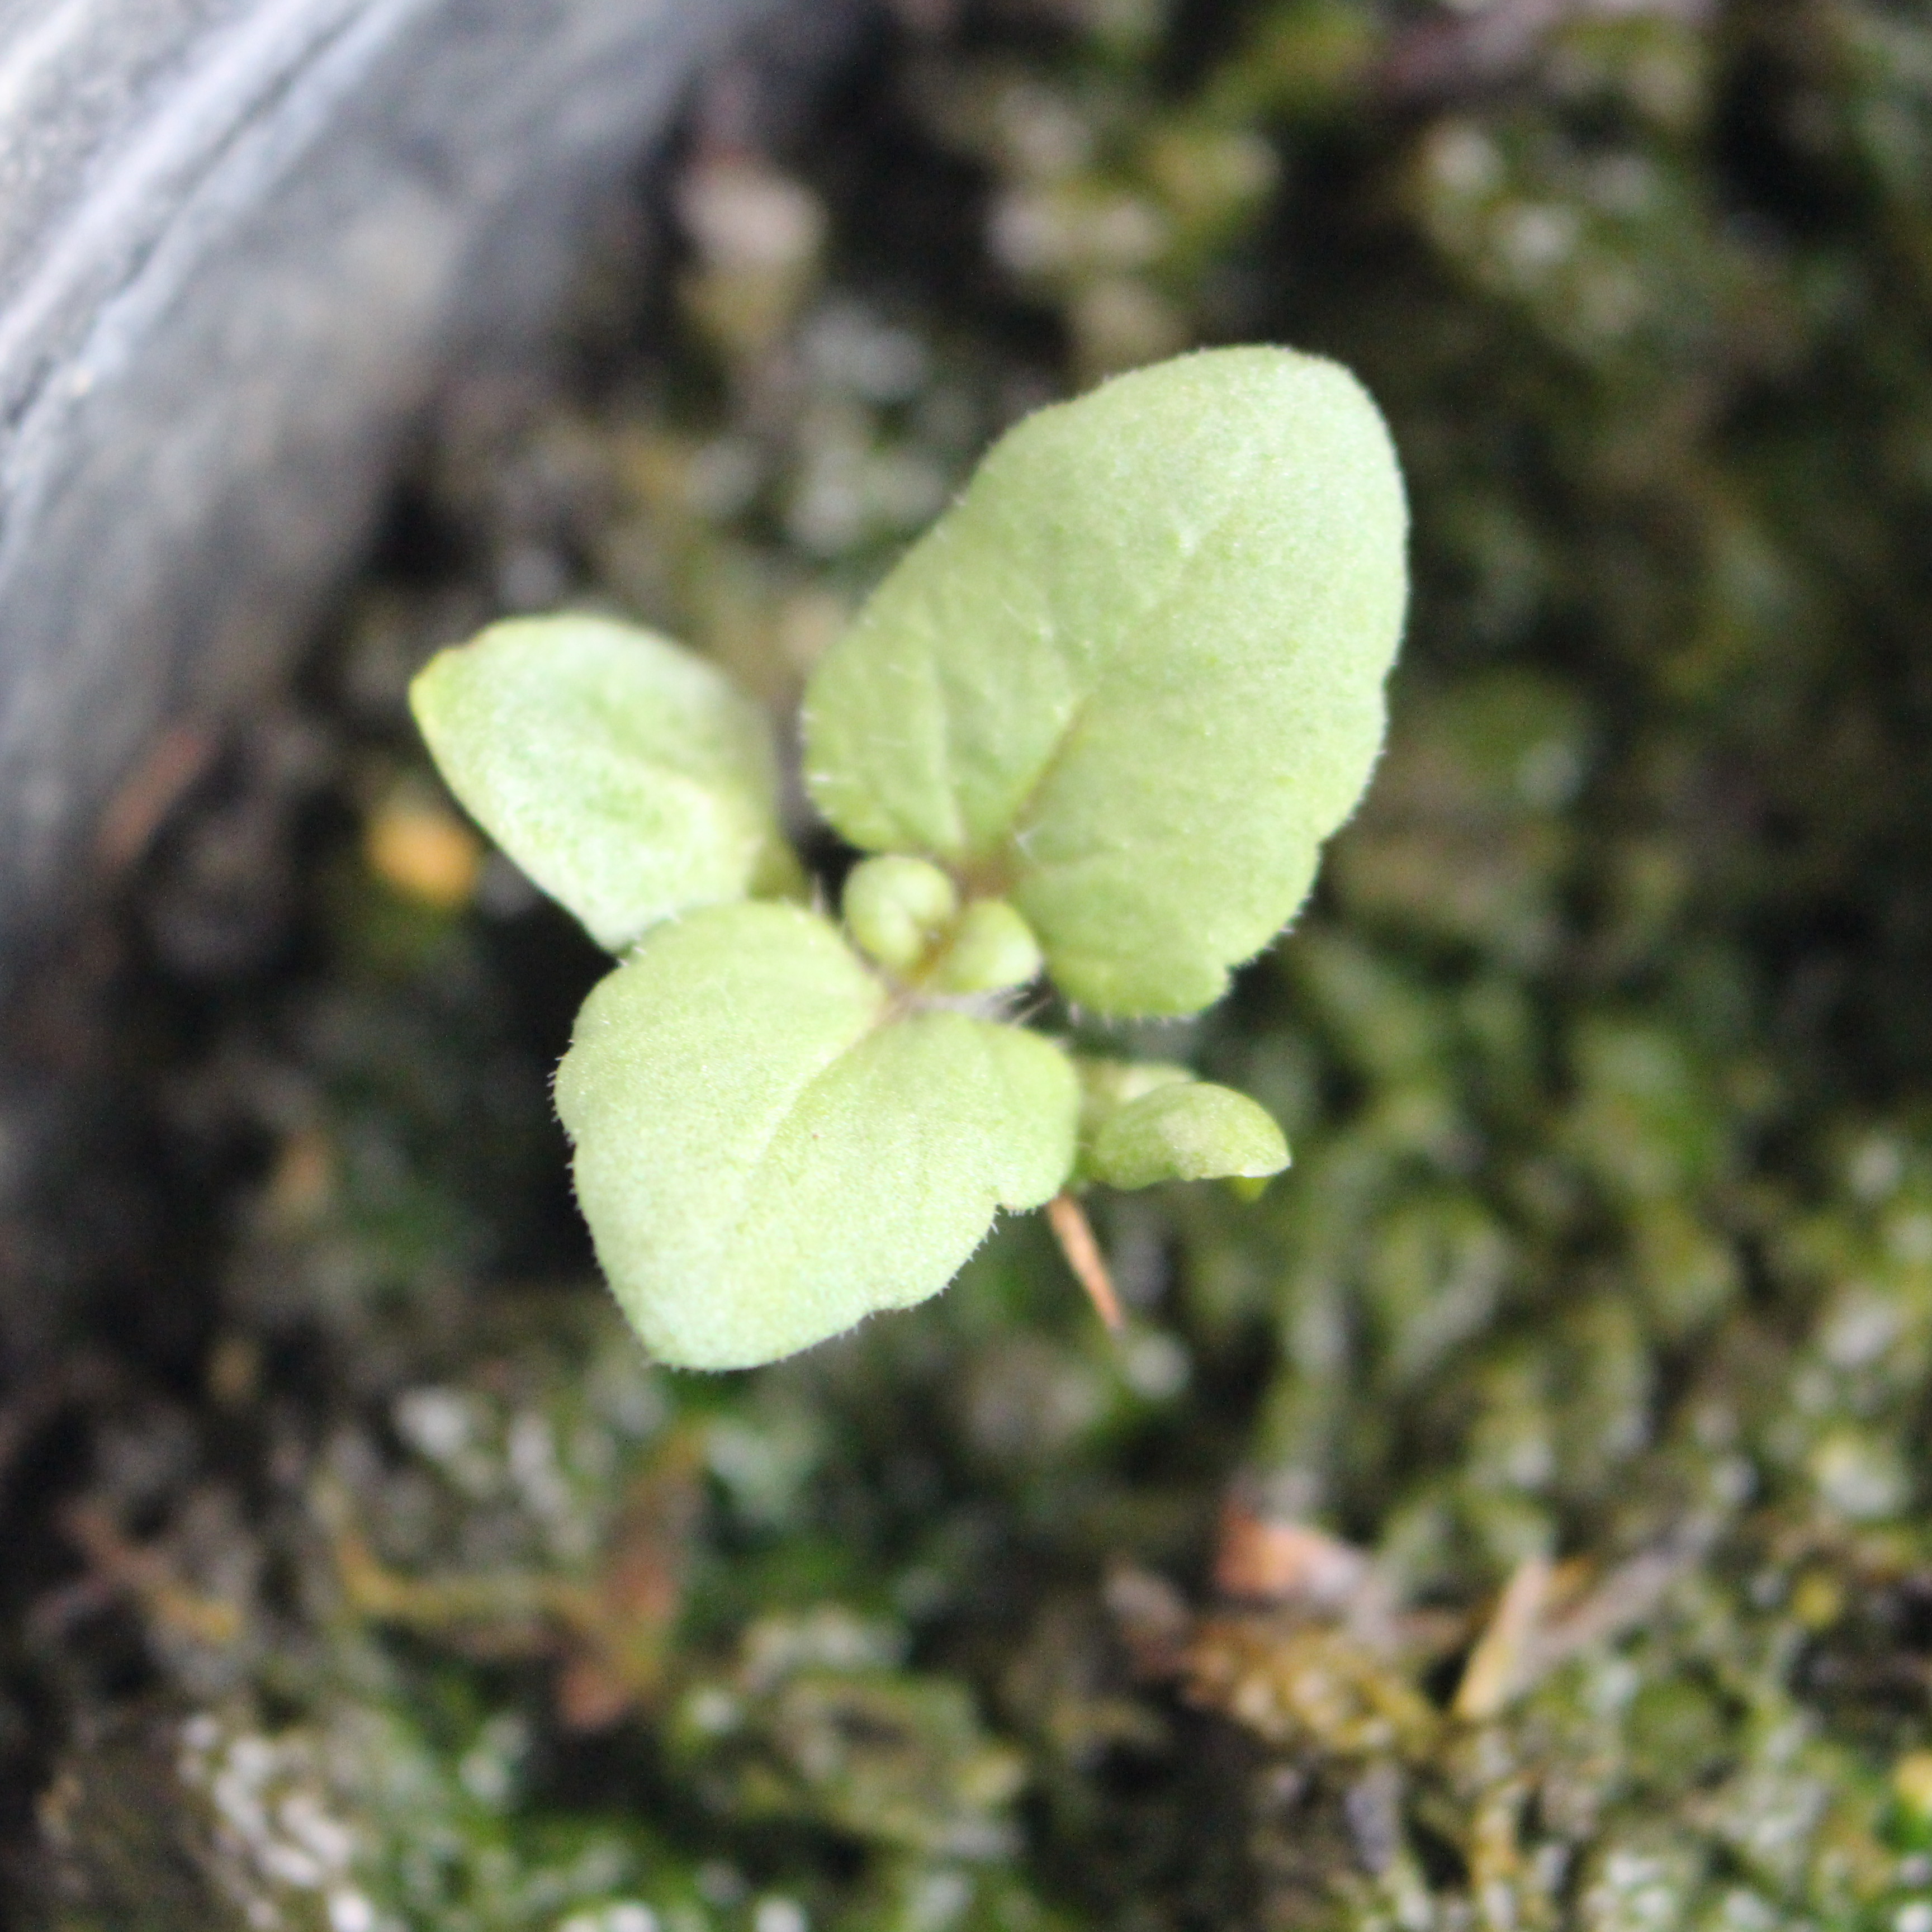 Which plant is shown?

Veronica persica
